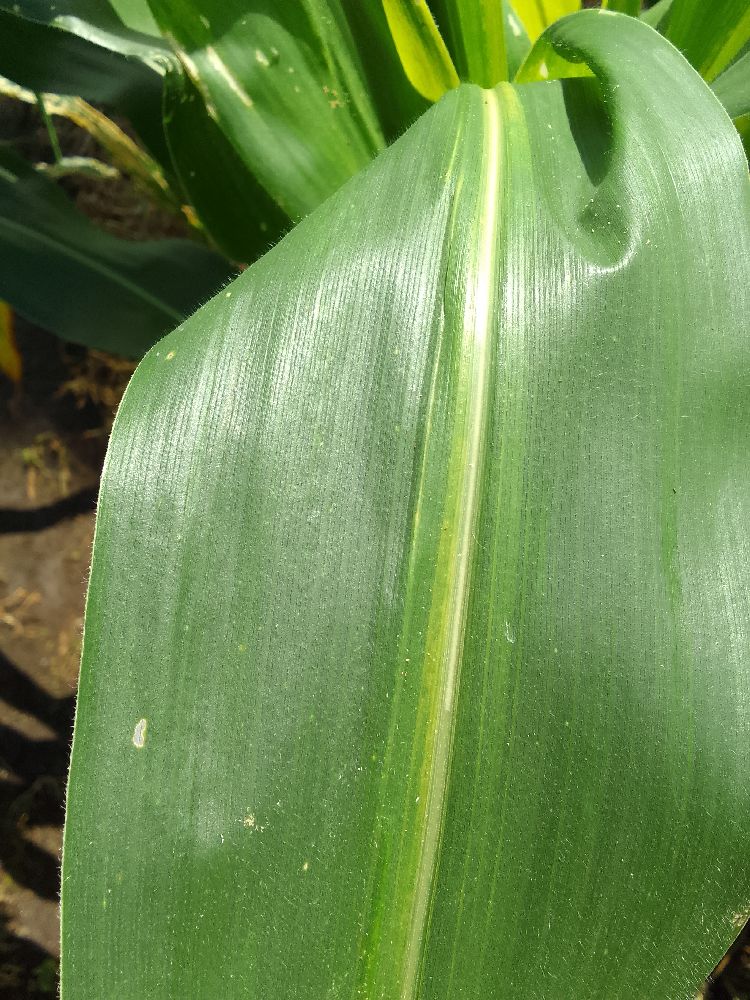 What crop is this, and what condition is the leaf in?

maize, healthy
